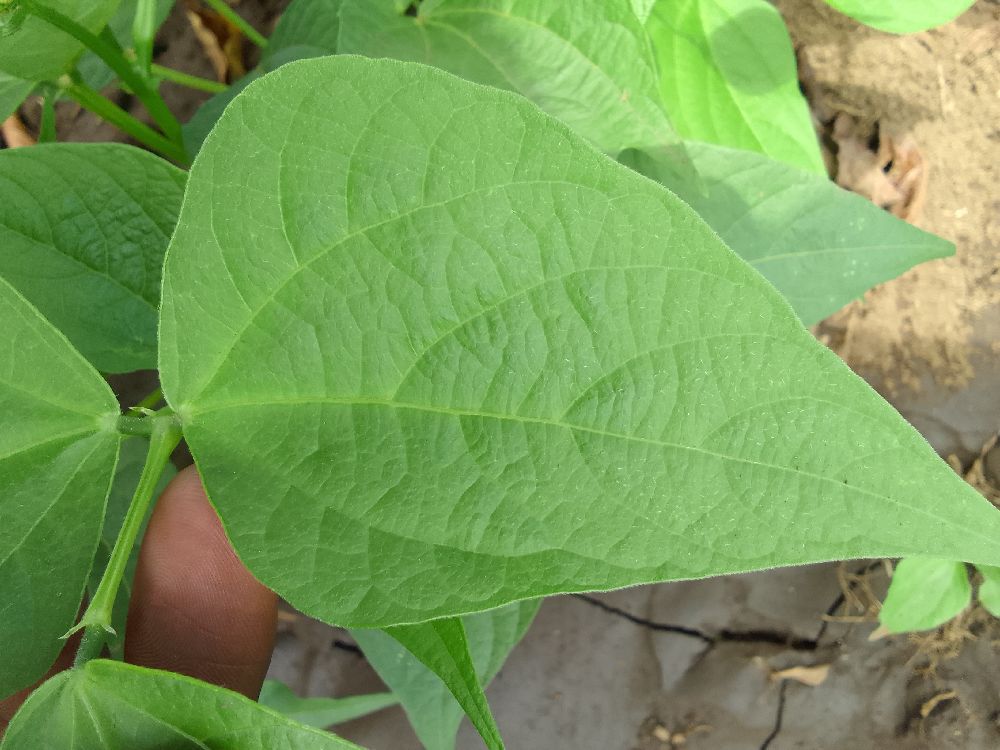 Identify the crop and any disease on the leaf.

common bean, healthy
